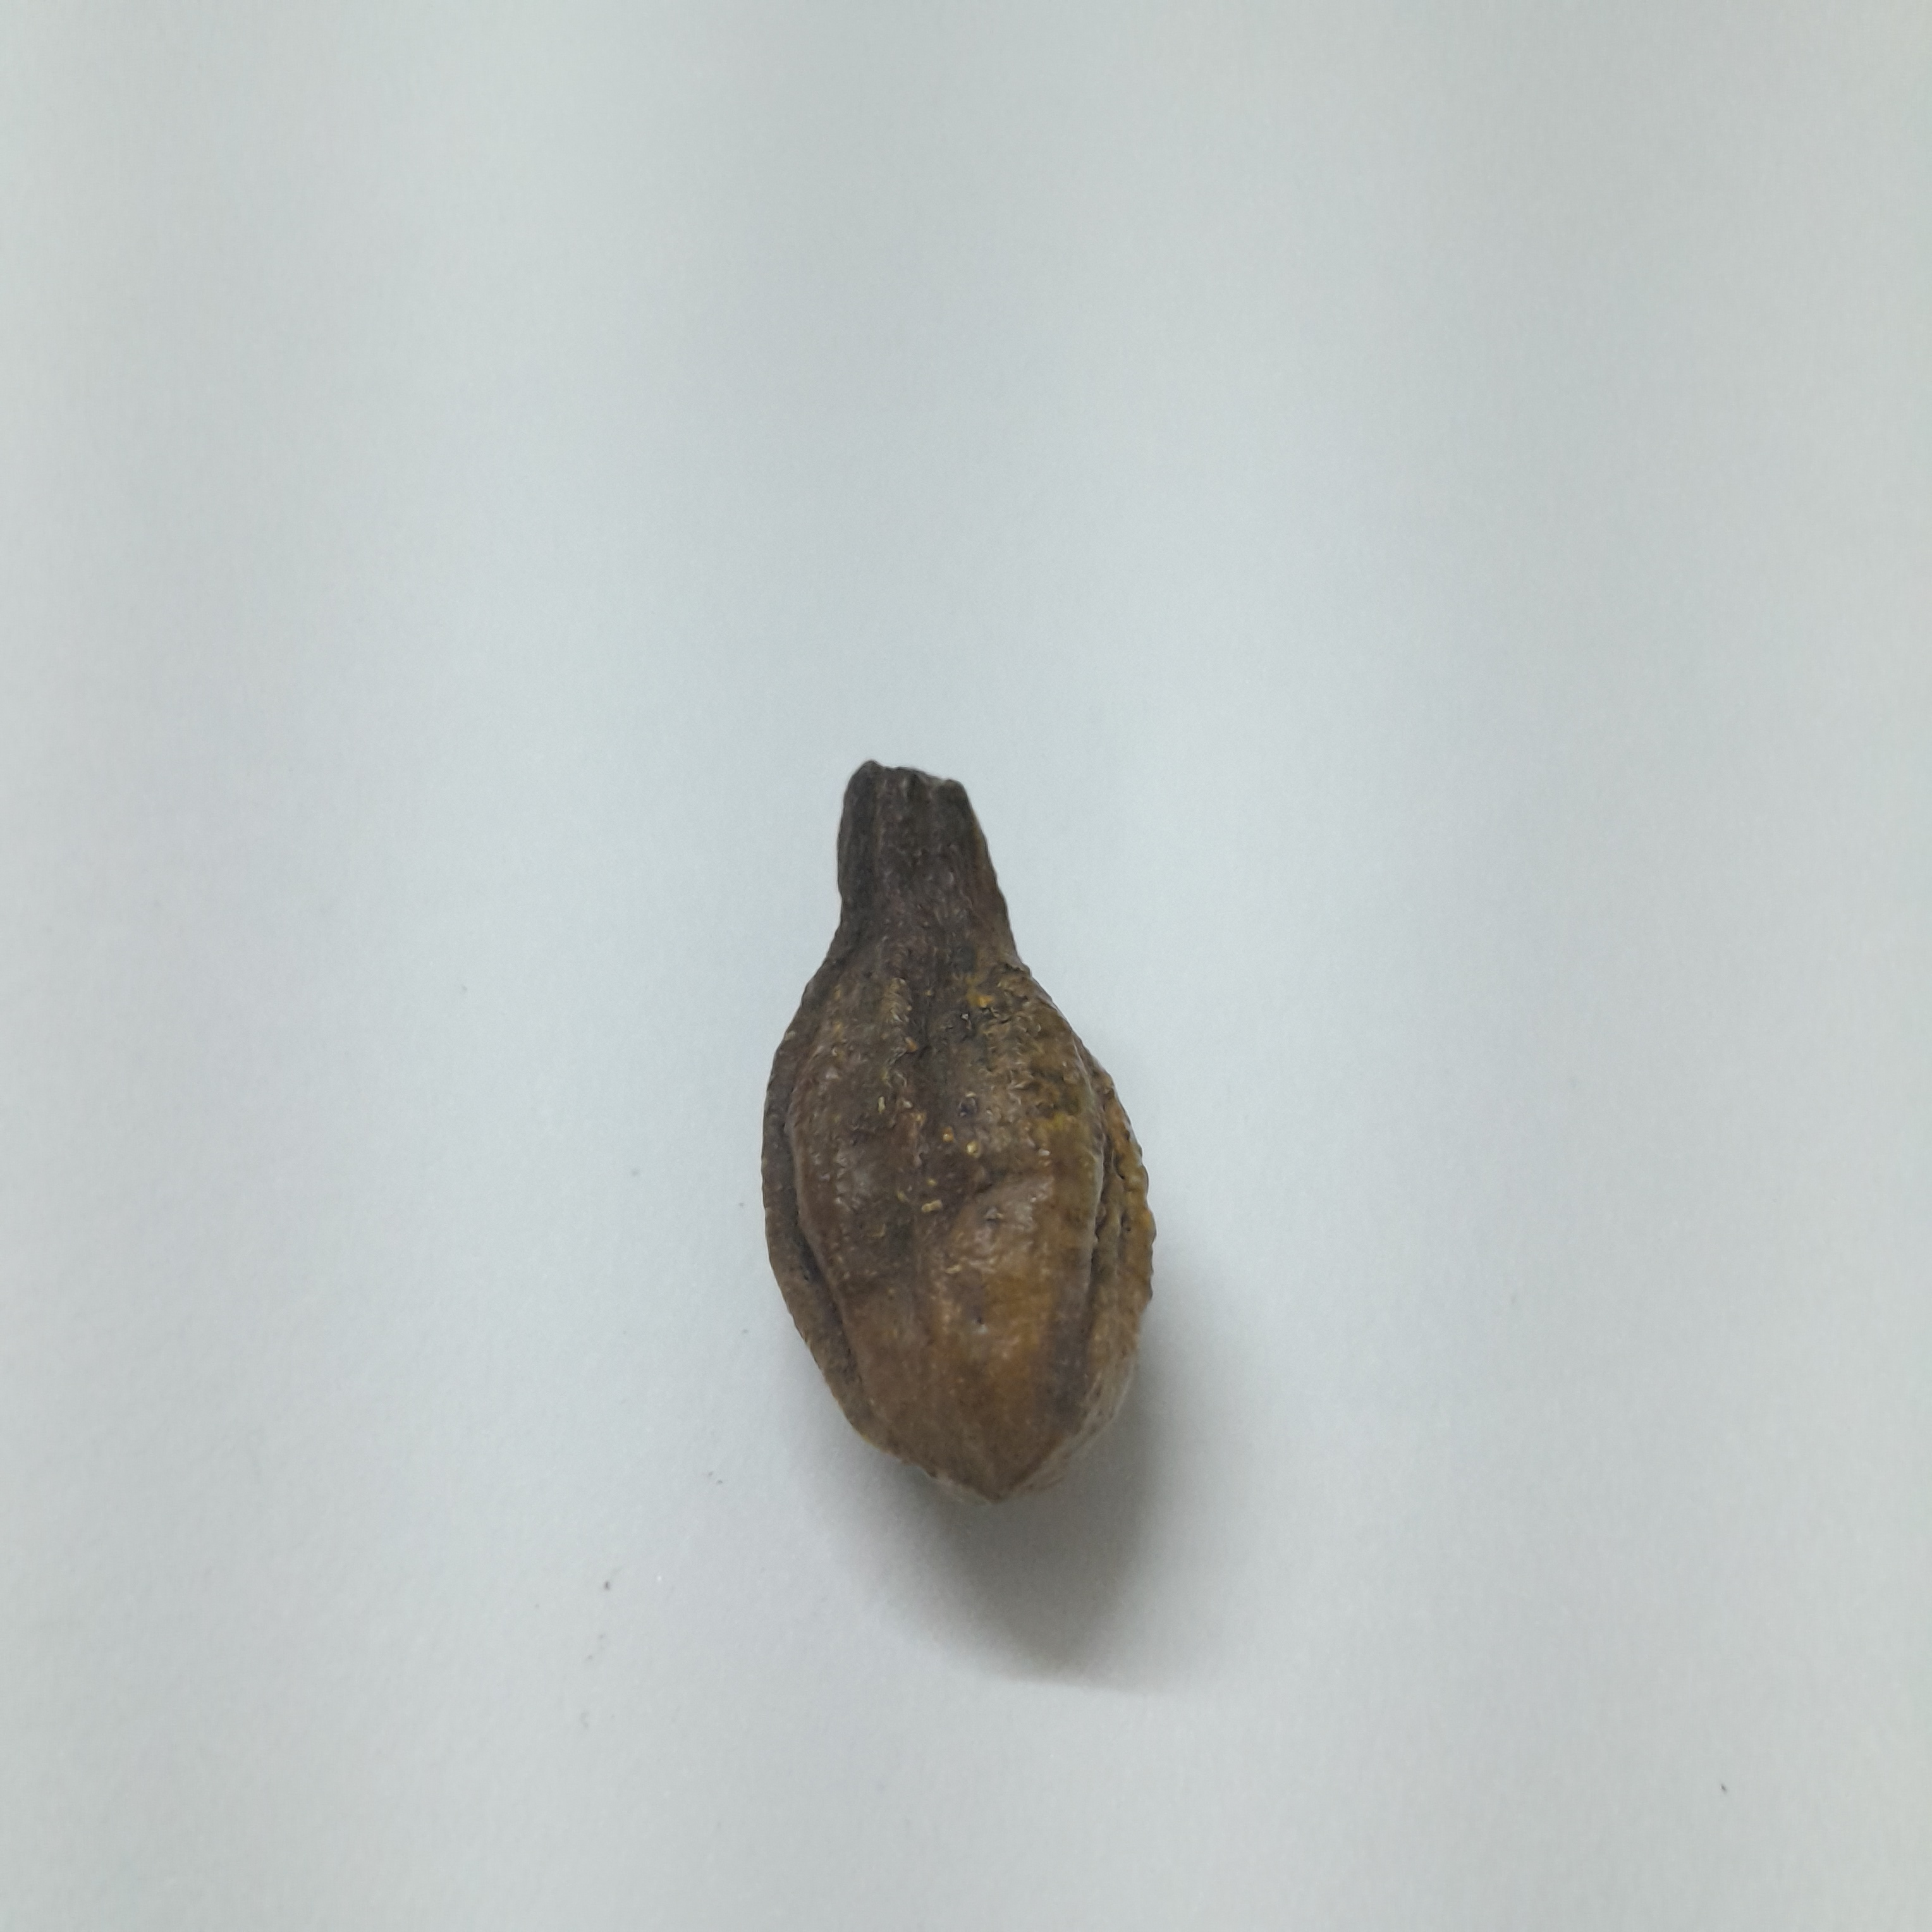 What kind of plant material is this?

hirdaa
